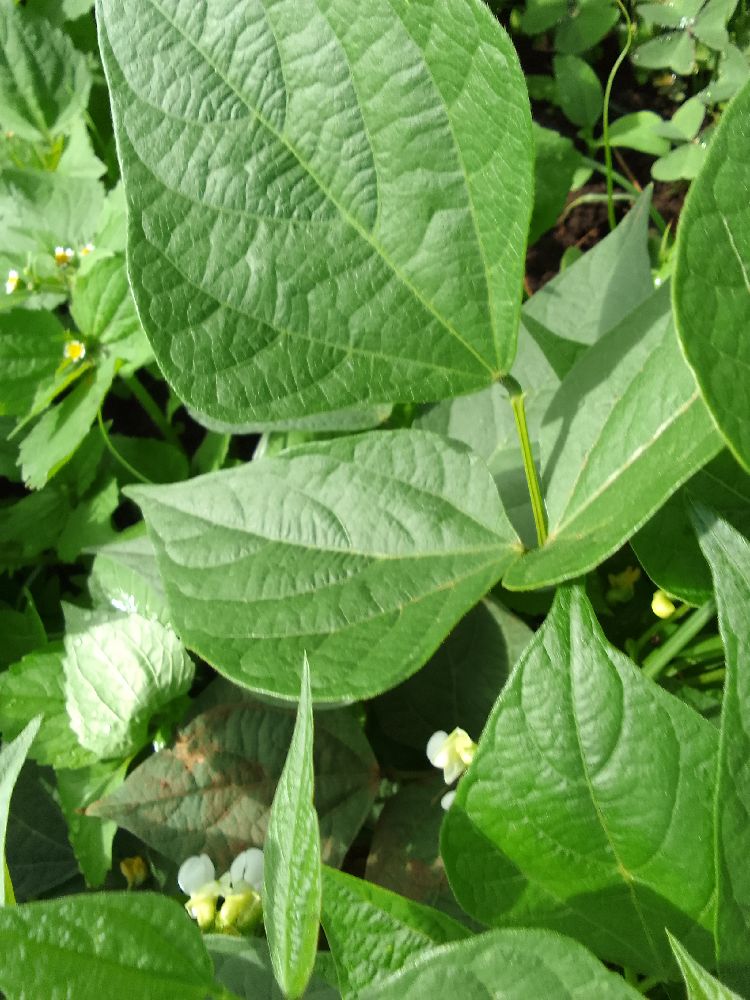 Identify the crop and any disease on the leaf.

common bean, healthy
